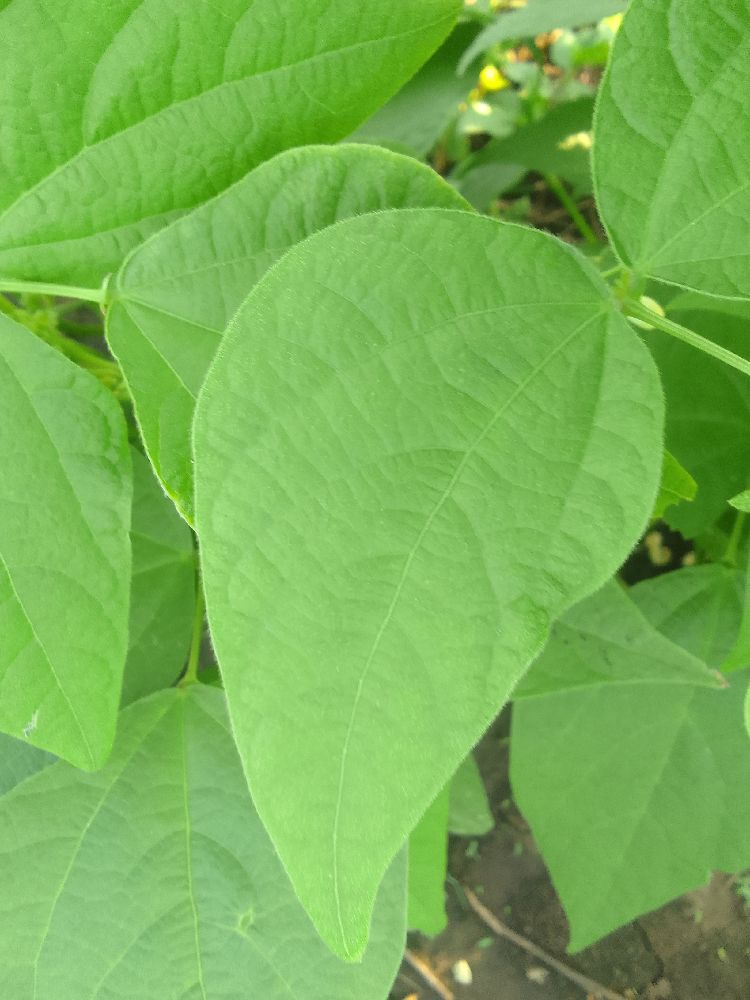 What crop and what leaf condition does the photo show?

common bean, healthy
